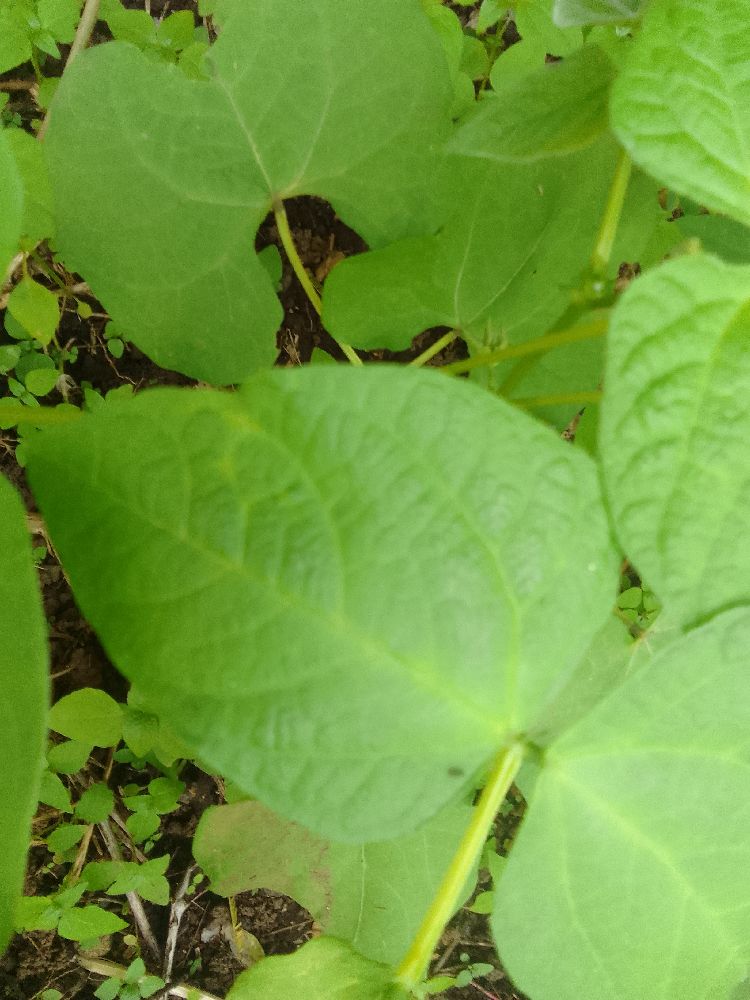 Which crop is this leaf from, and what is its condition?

common bean, healthy
